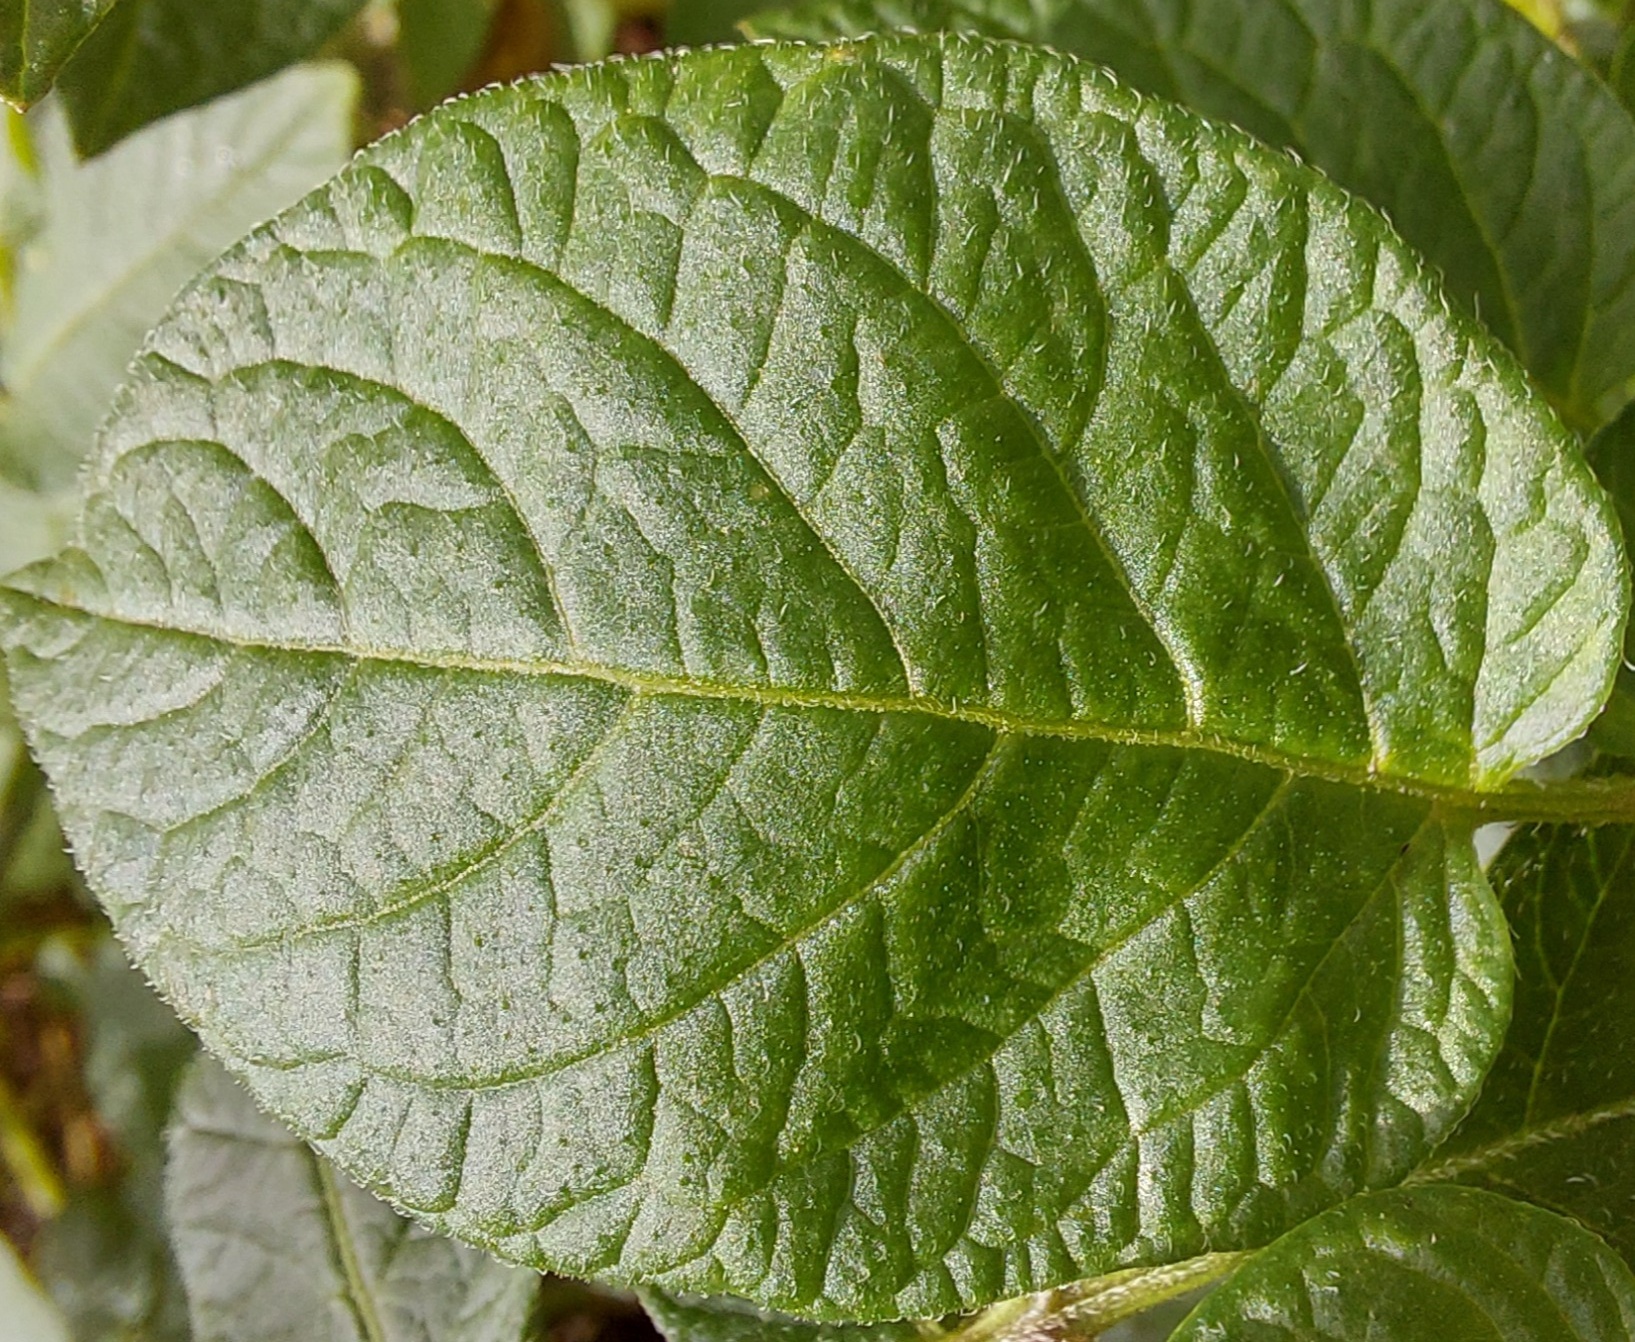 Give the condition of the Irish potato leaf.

healthy
